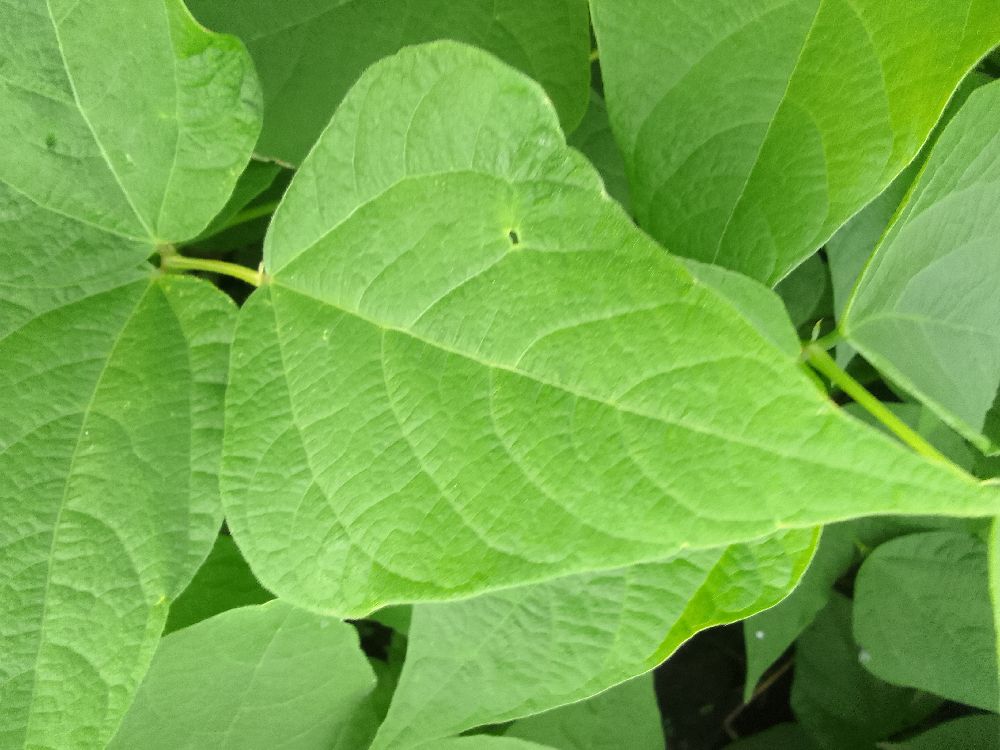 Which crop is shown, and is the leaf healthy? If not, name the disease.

common bean, healthy
